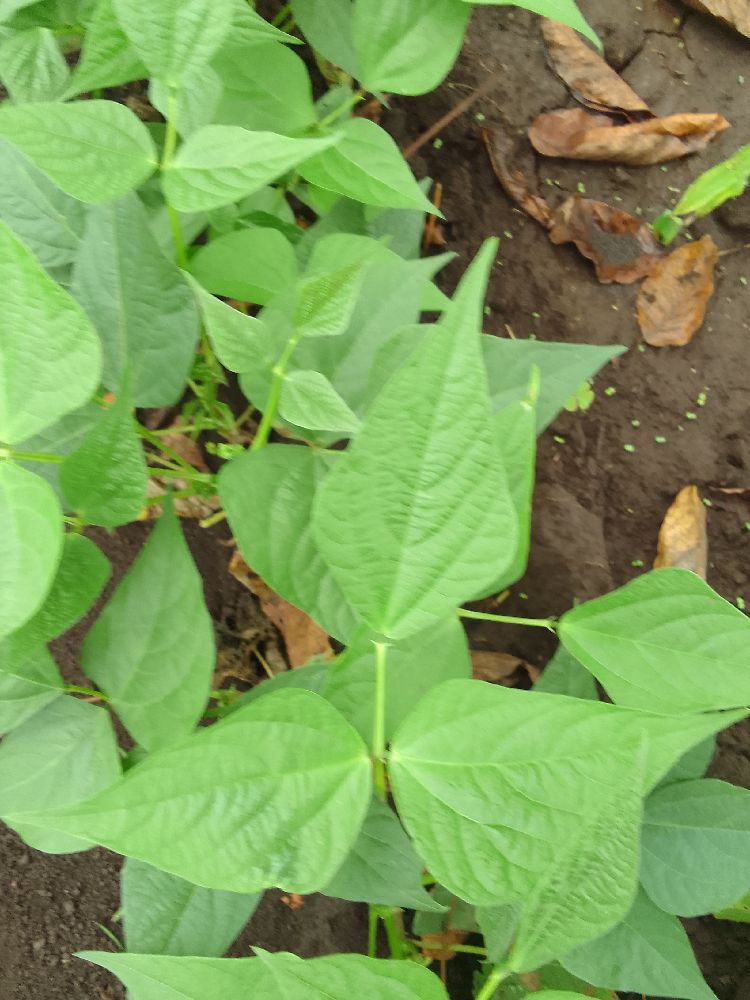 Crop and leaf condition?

common bean, healthy
